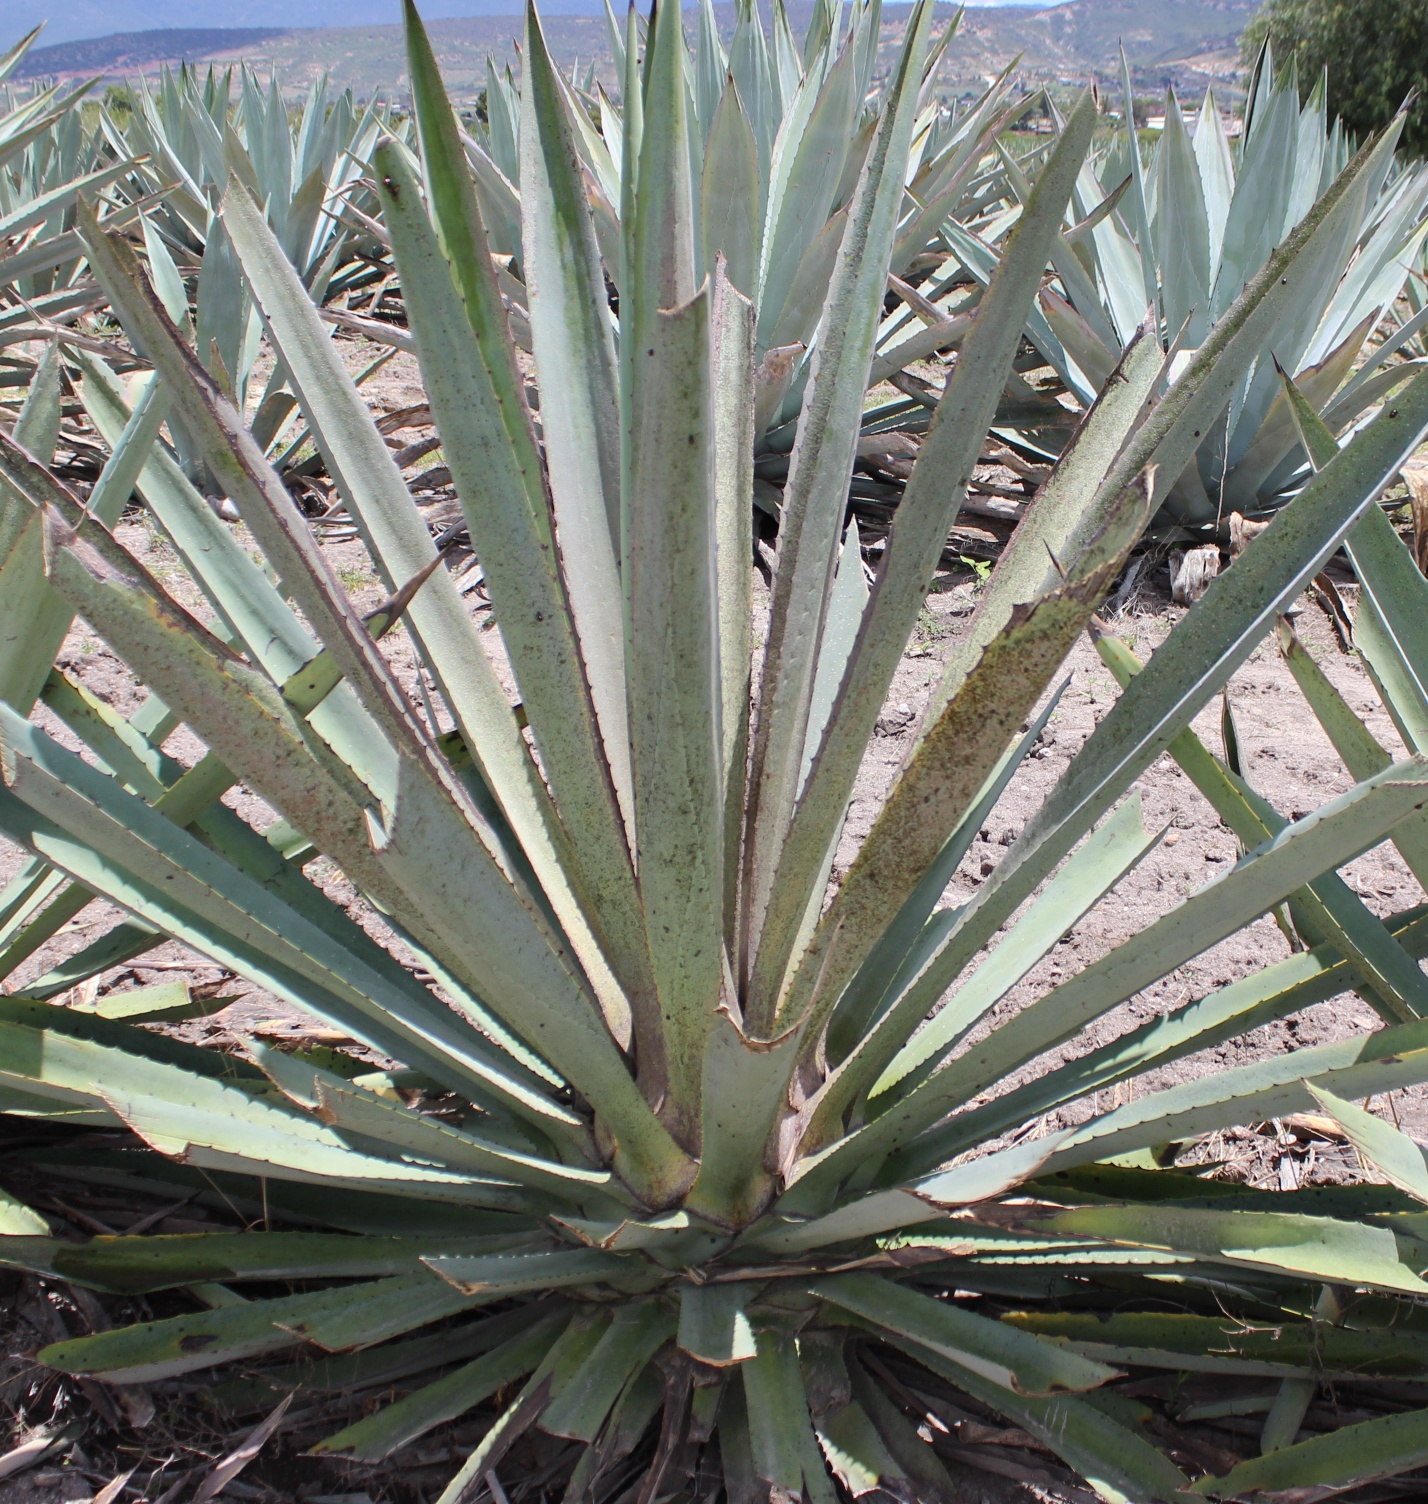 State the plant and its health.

agave, spotted
